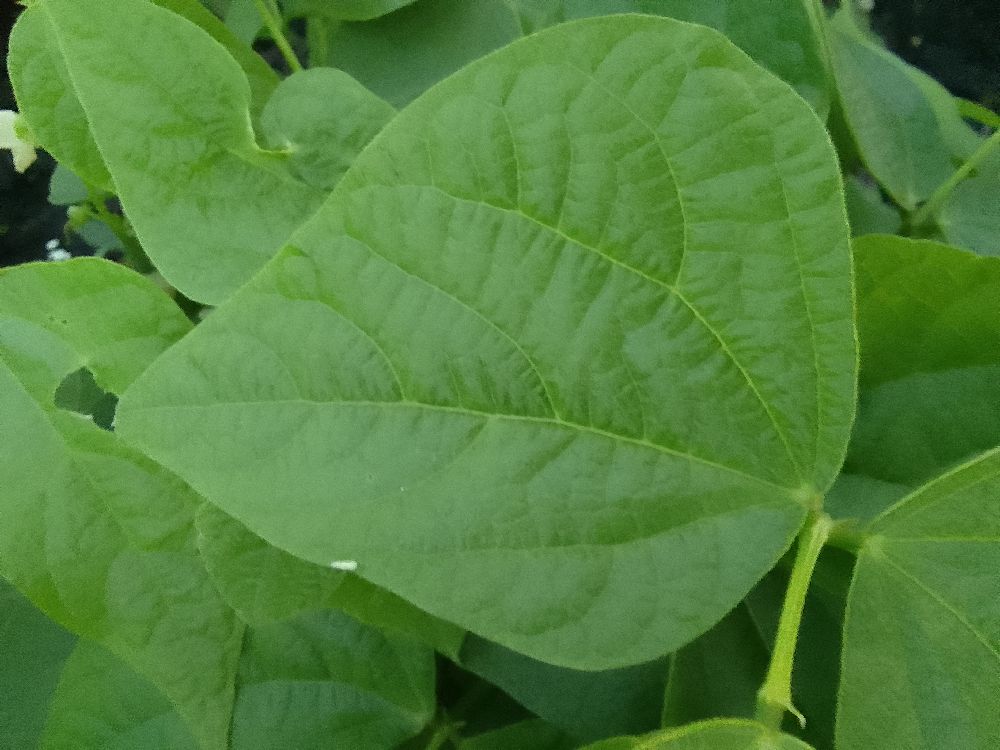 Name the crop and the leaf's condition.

common bean, healthy
